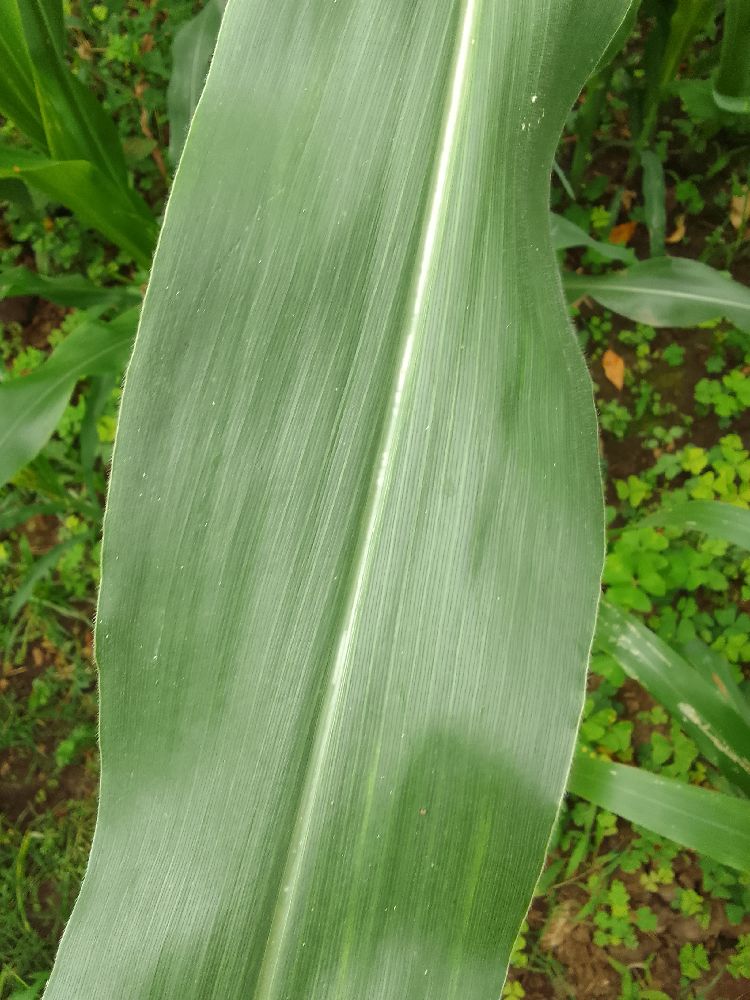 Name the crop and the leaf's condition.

maize, healthy
